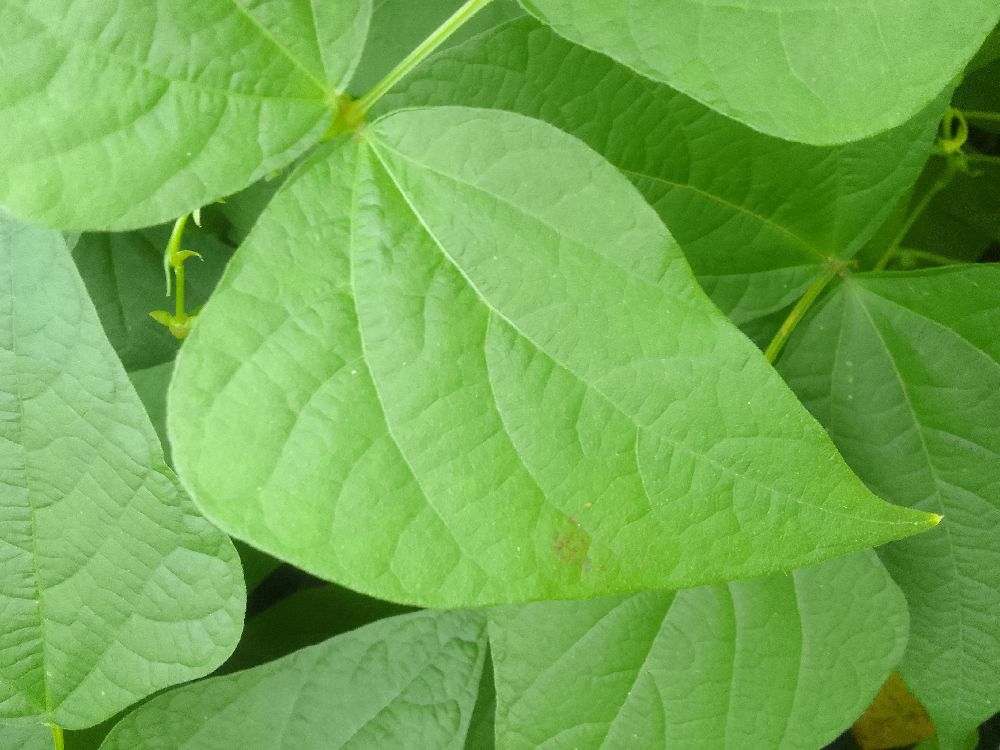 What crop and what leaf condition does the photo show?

common bean, healthy
